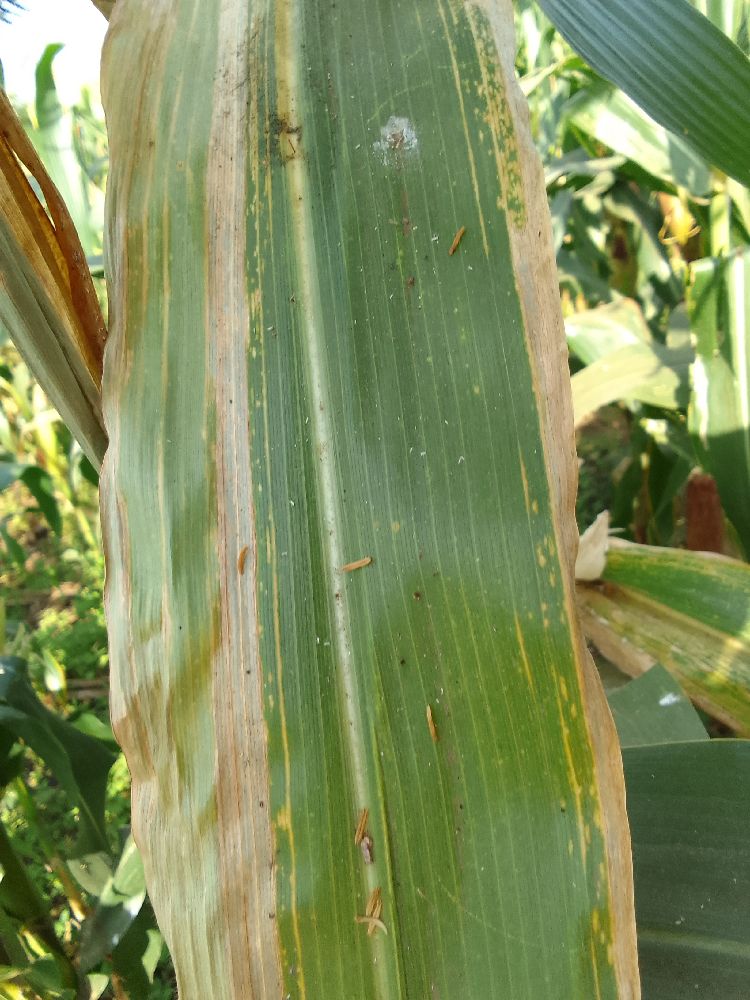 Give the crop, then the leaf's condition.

maize, maize lethal necrosis
